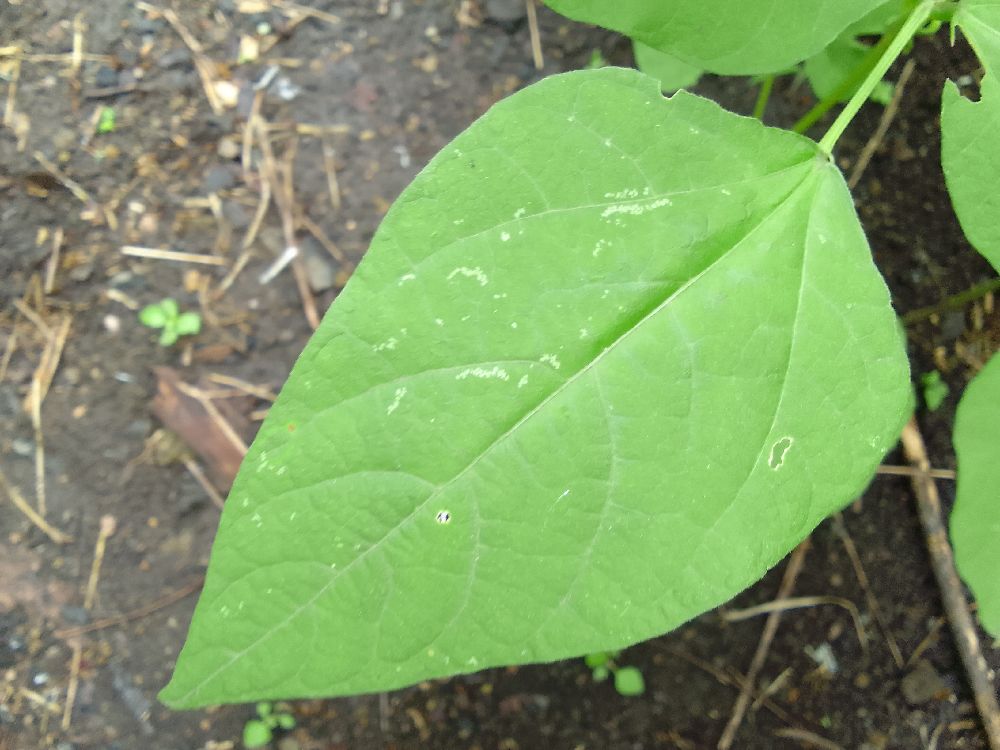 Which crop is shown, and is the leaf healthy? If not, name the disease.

common bean, healthy
